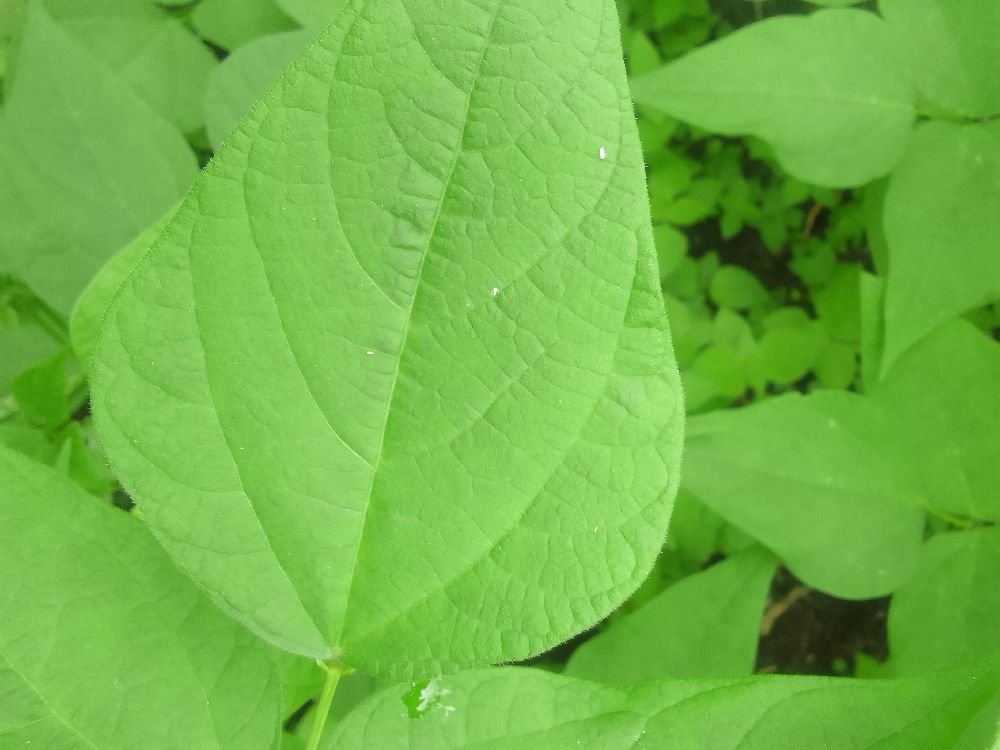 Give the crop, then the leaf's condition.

common bean, healthy
